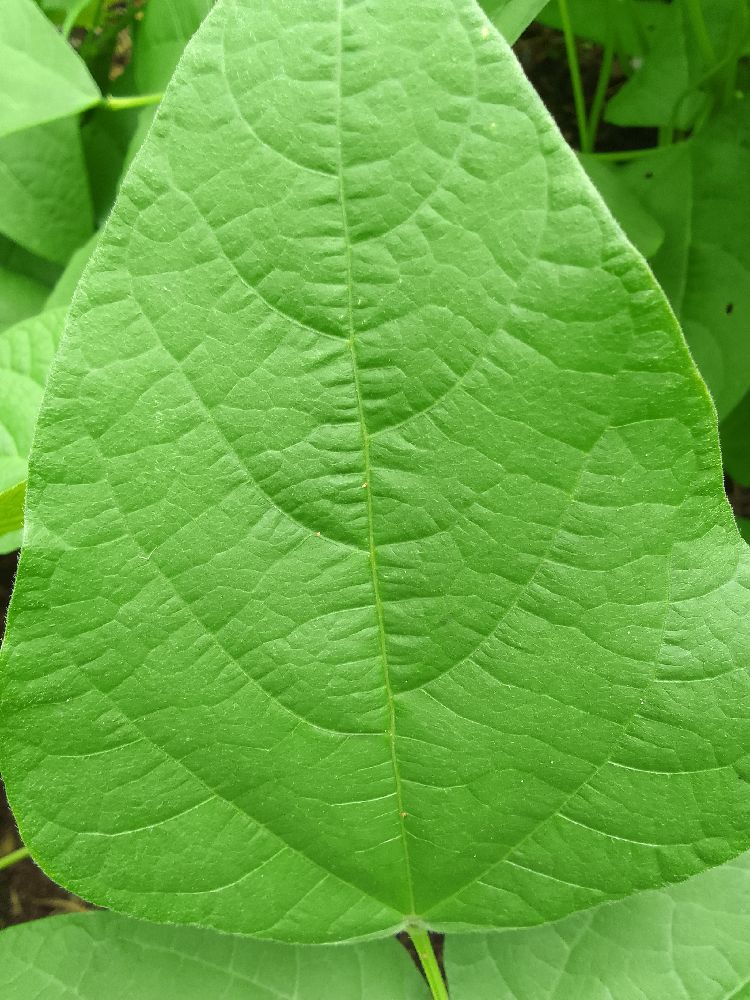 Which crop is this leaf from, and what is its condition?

common bean, healthy
